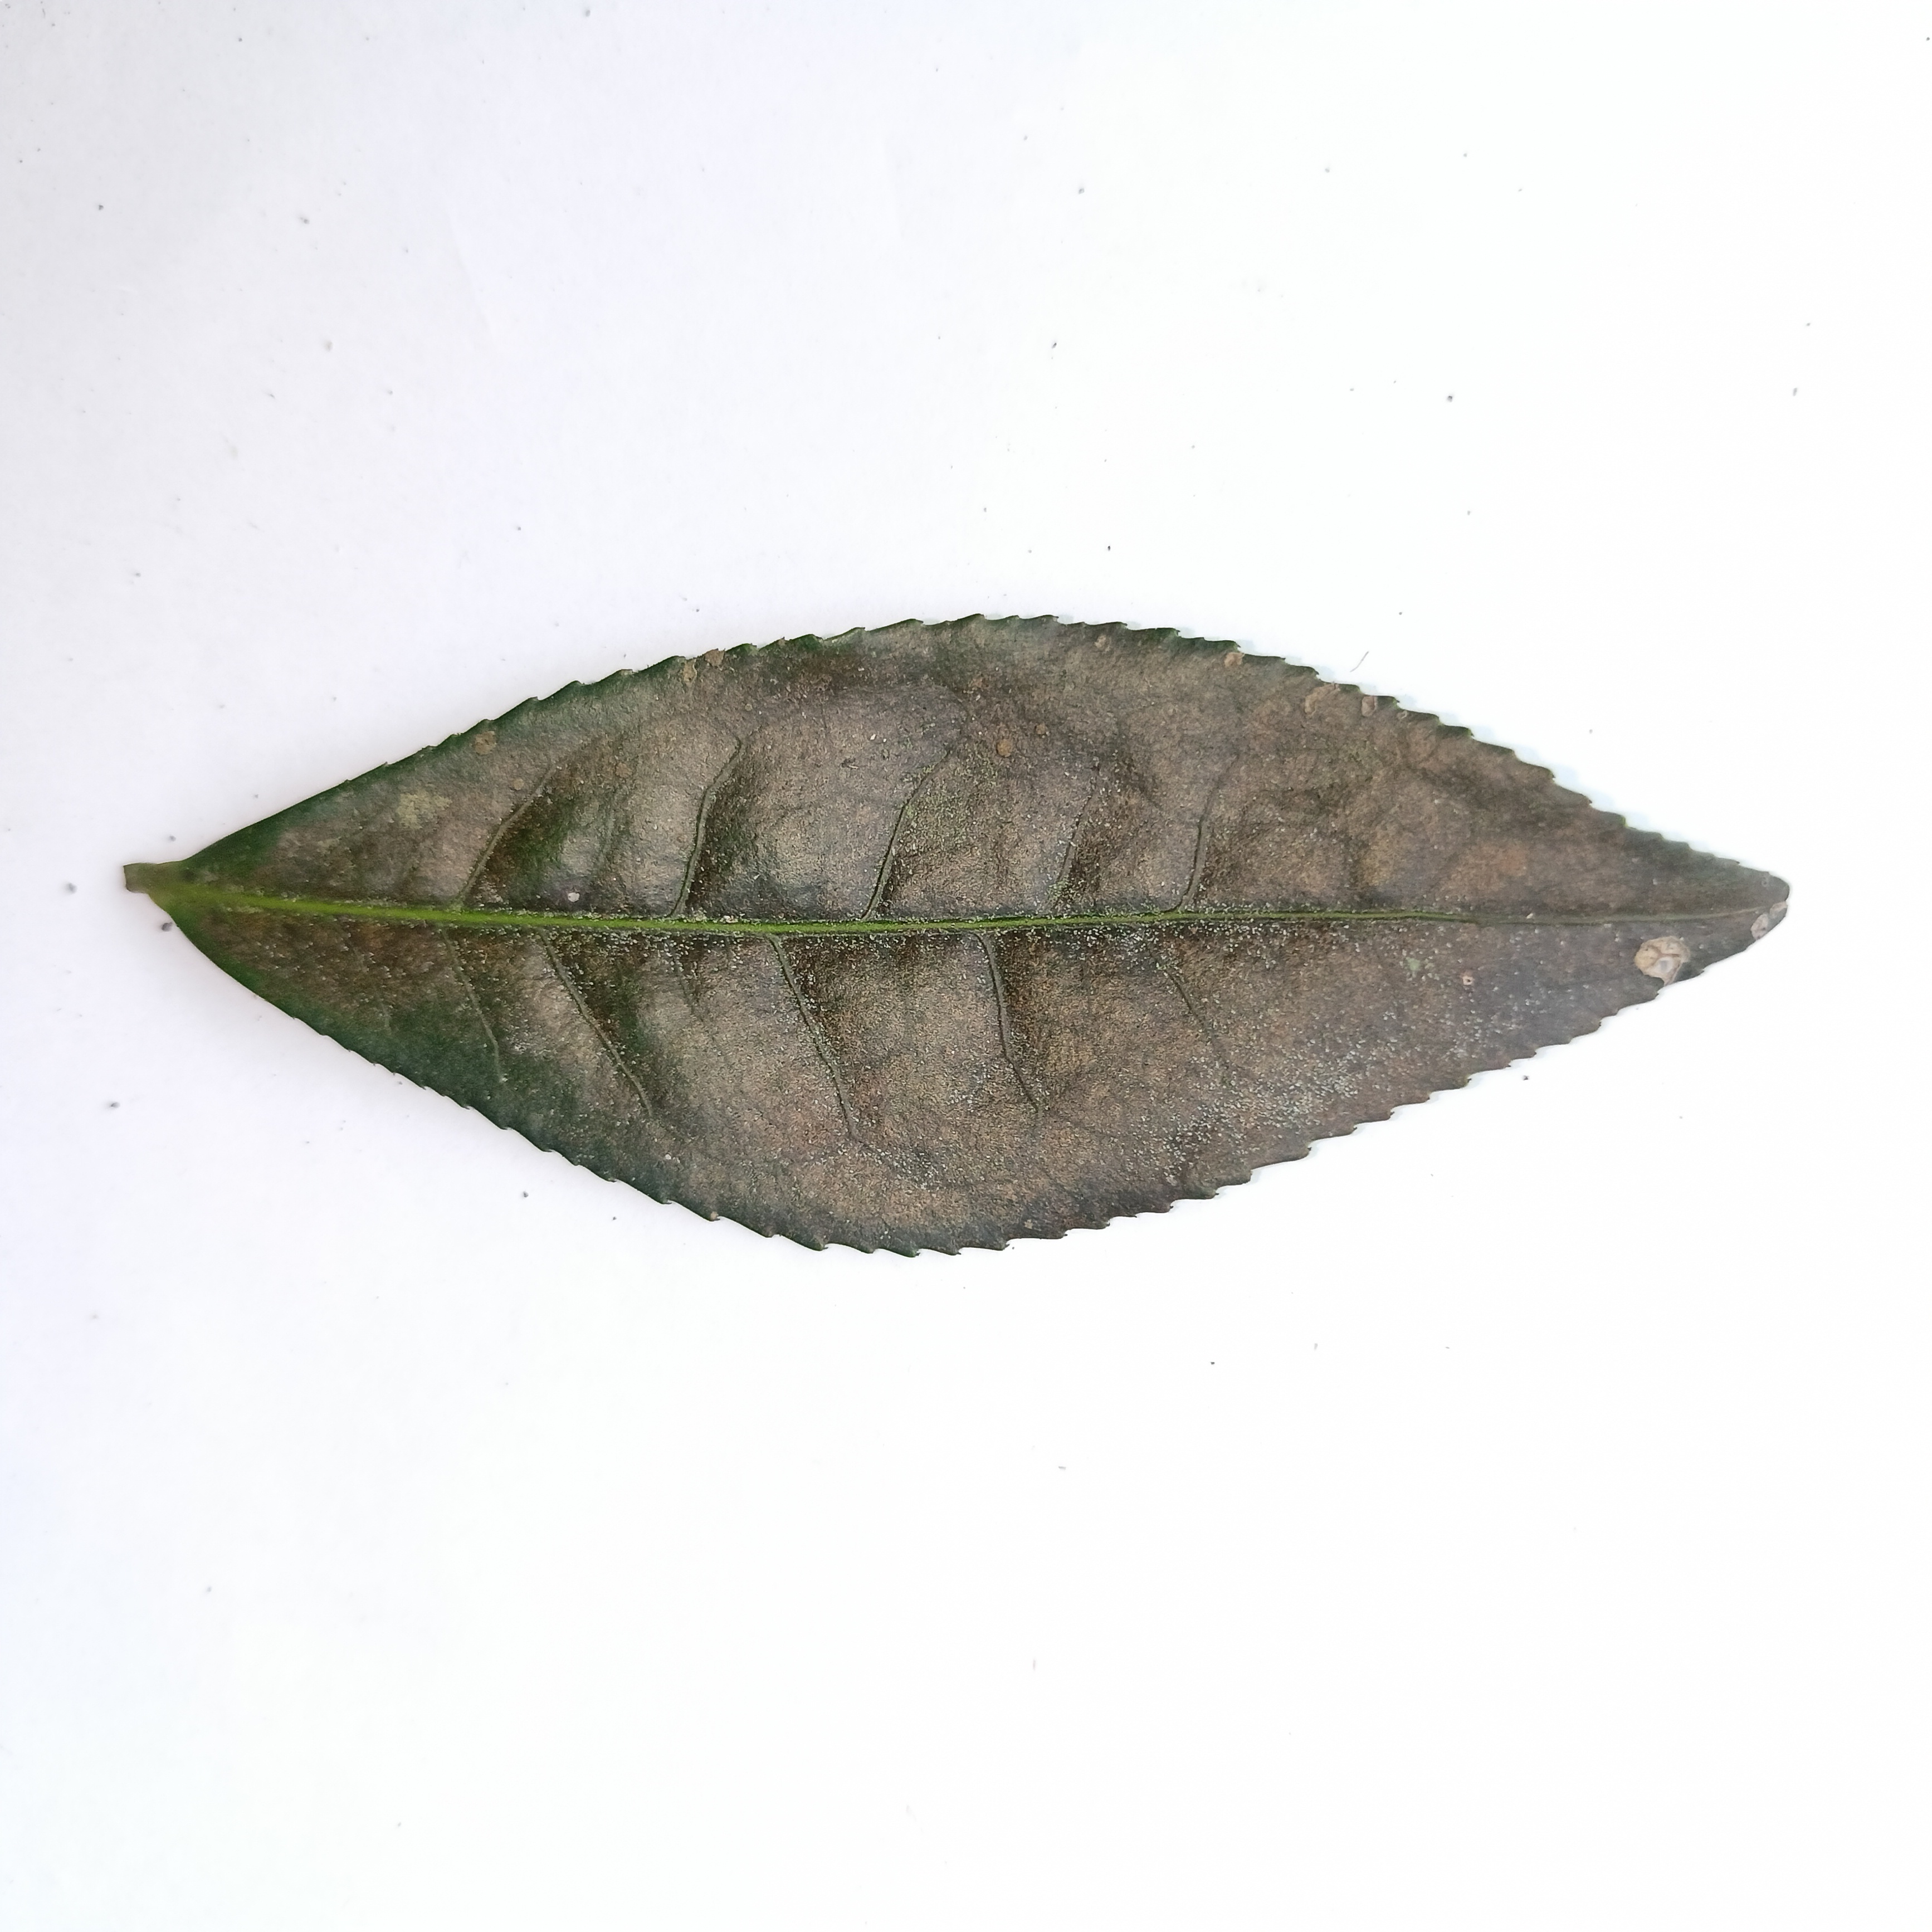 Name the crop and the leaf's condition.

tea, red rust
